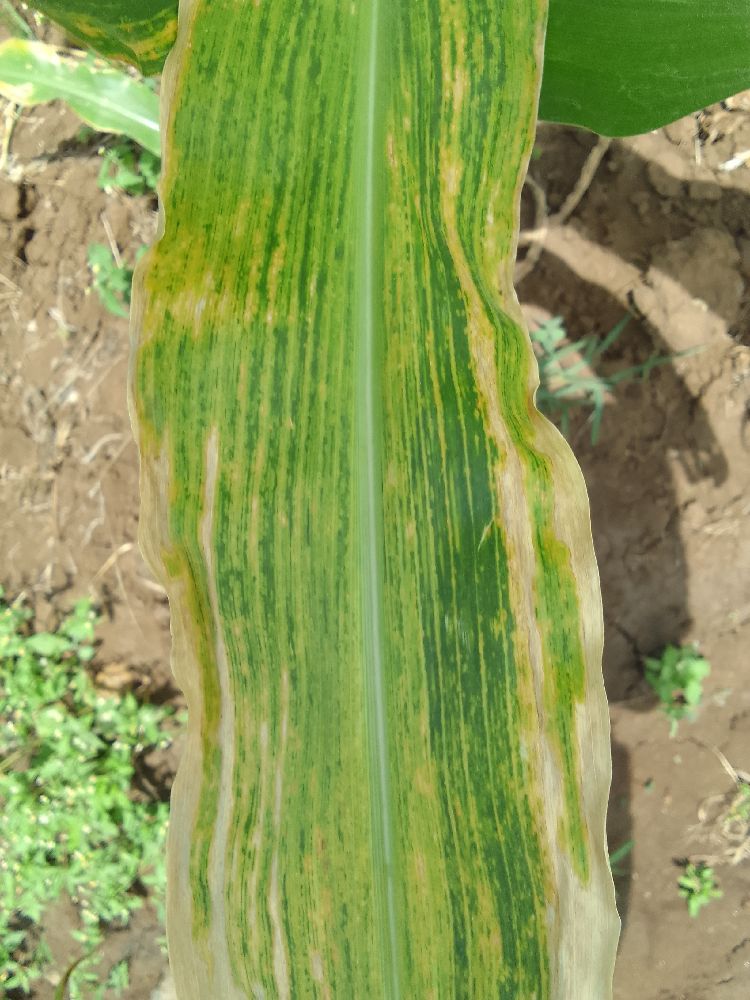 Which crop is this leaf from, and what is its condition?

maize, maize lethal necrosis
